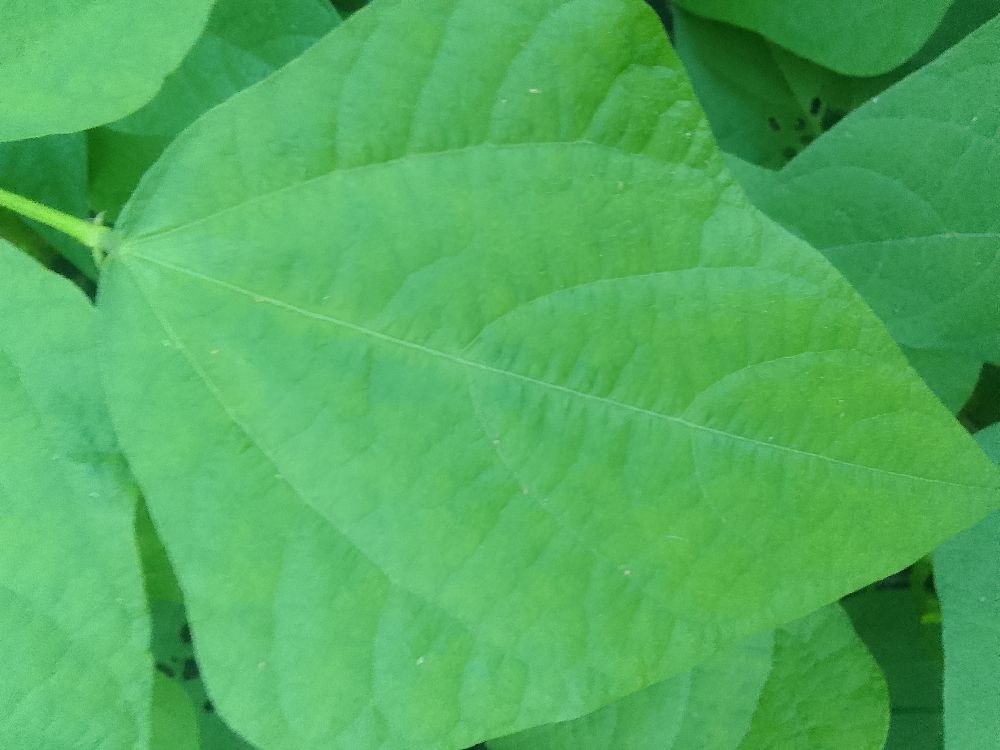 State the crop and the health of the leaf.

common bean, healthy
